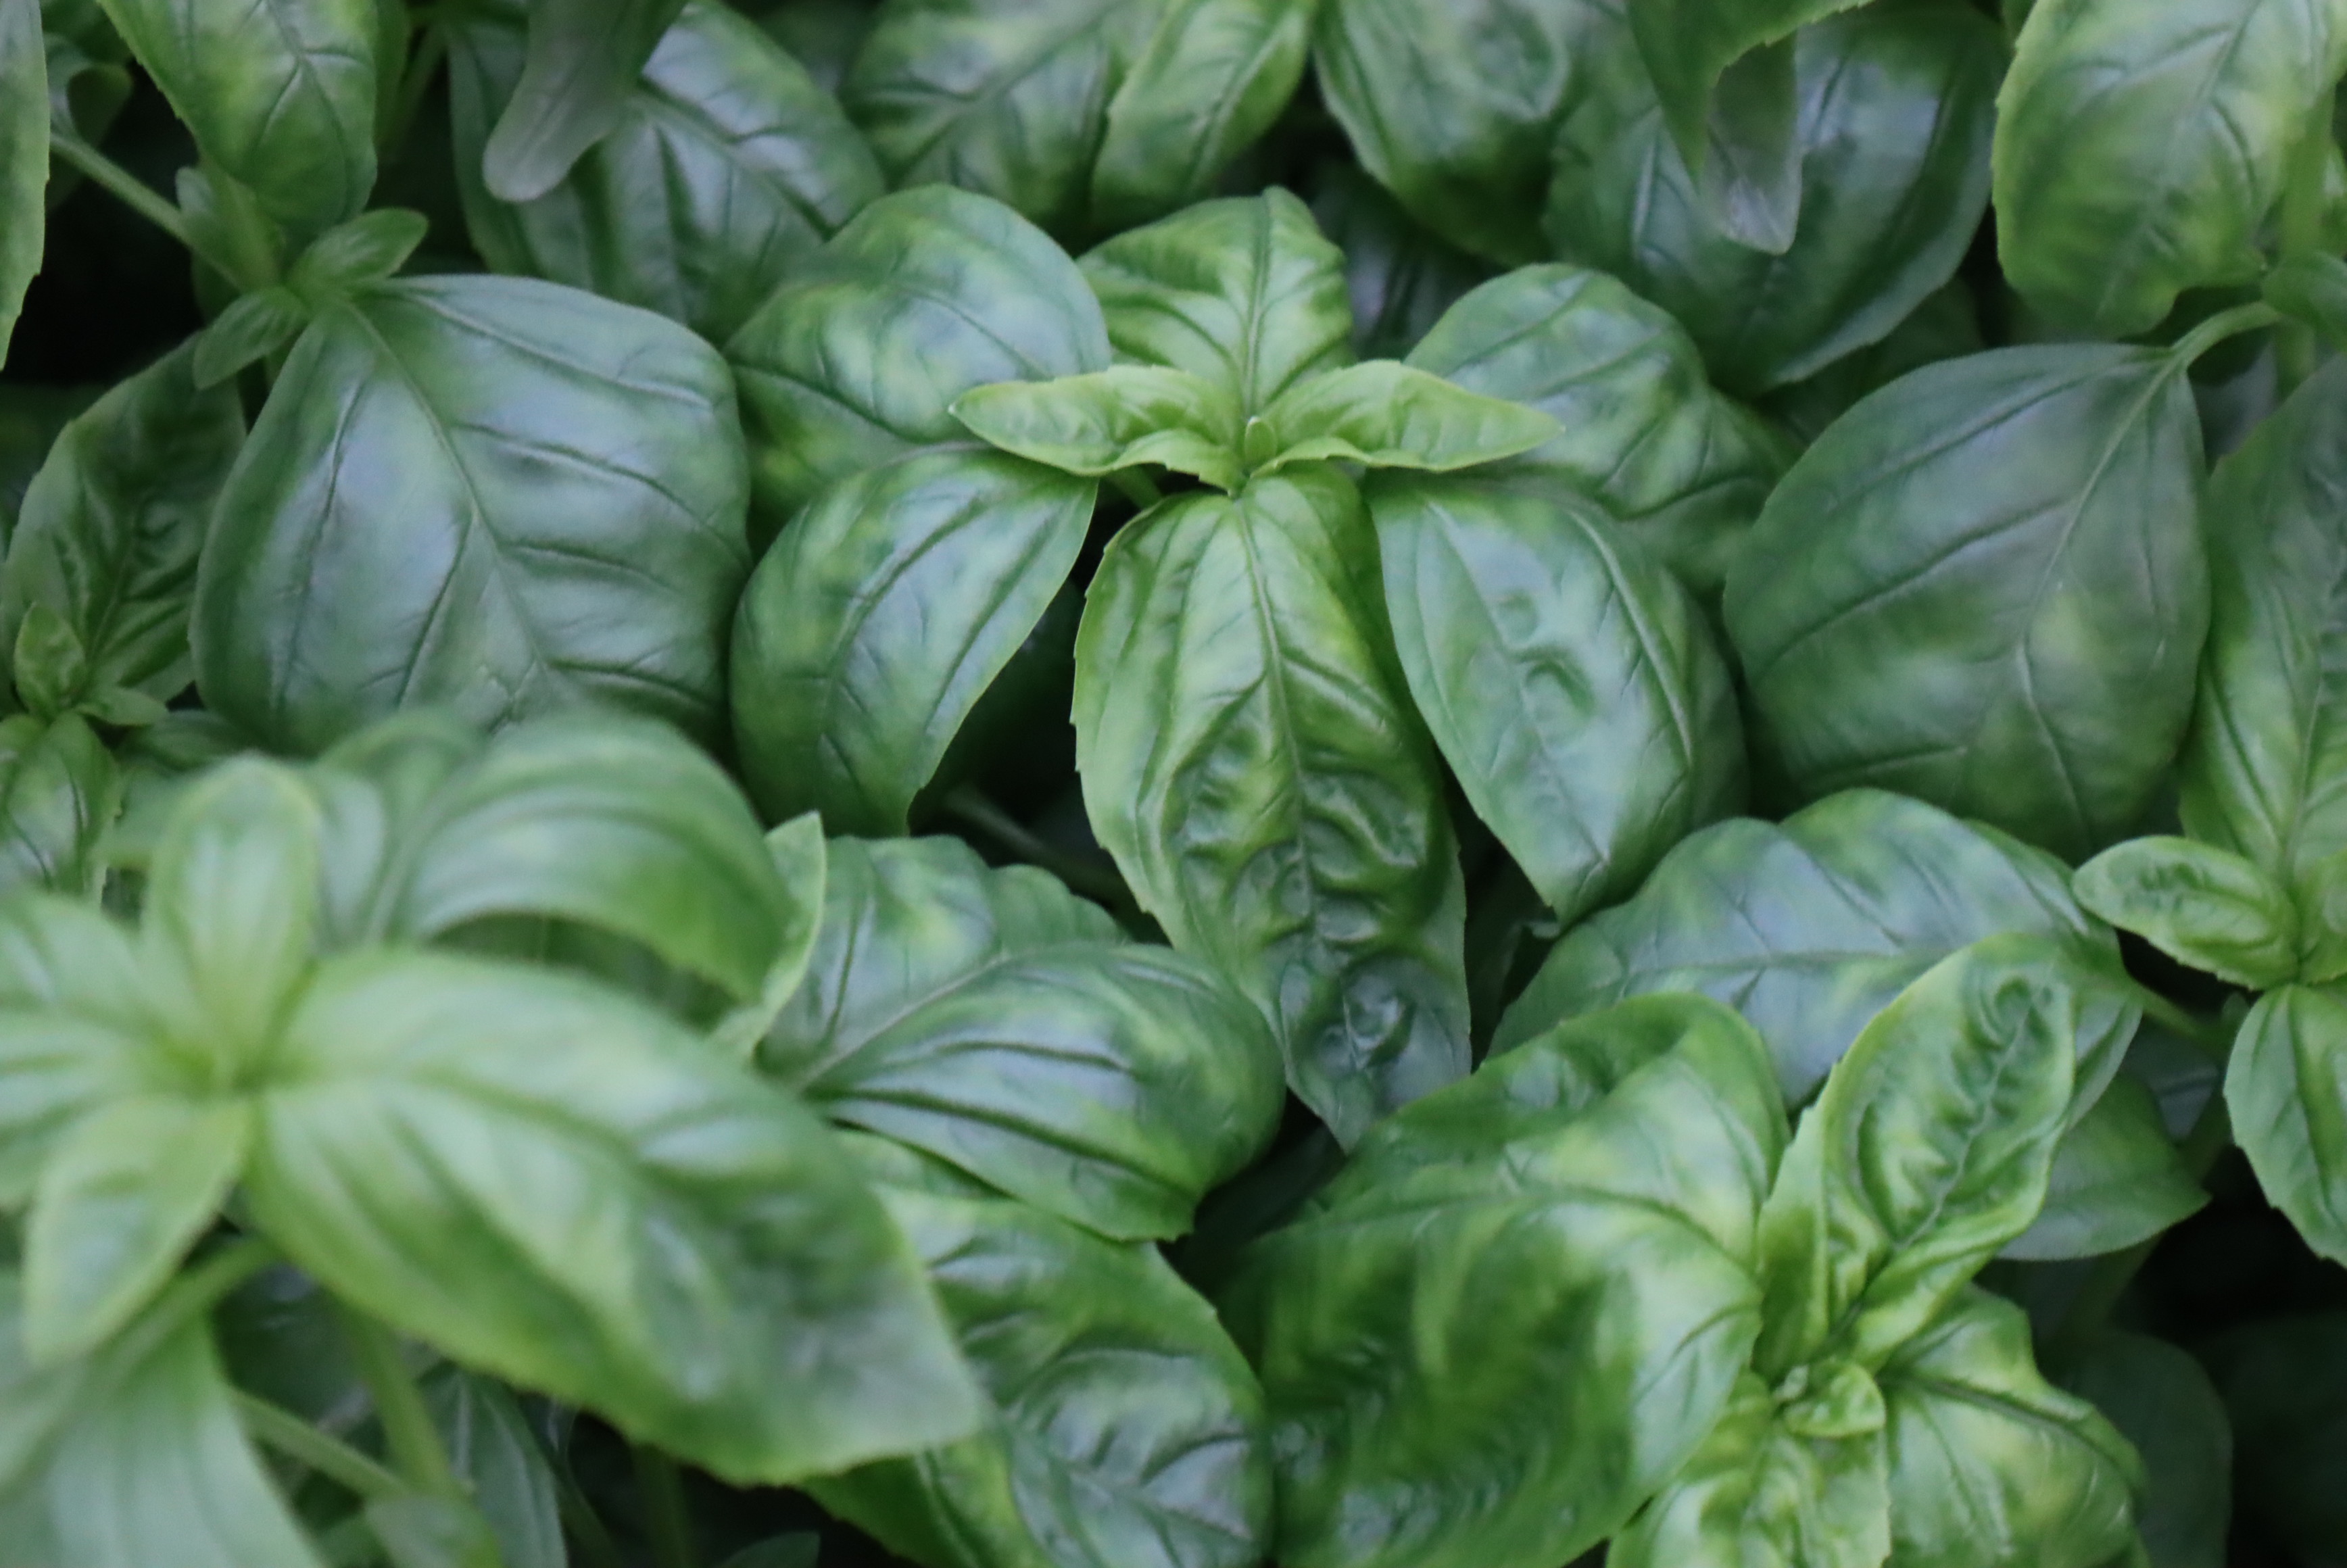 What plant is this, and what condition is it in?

basil, healthy
